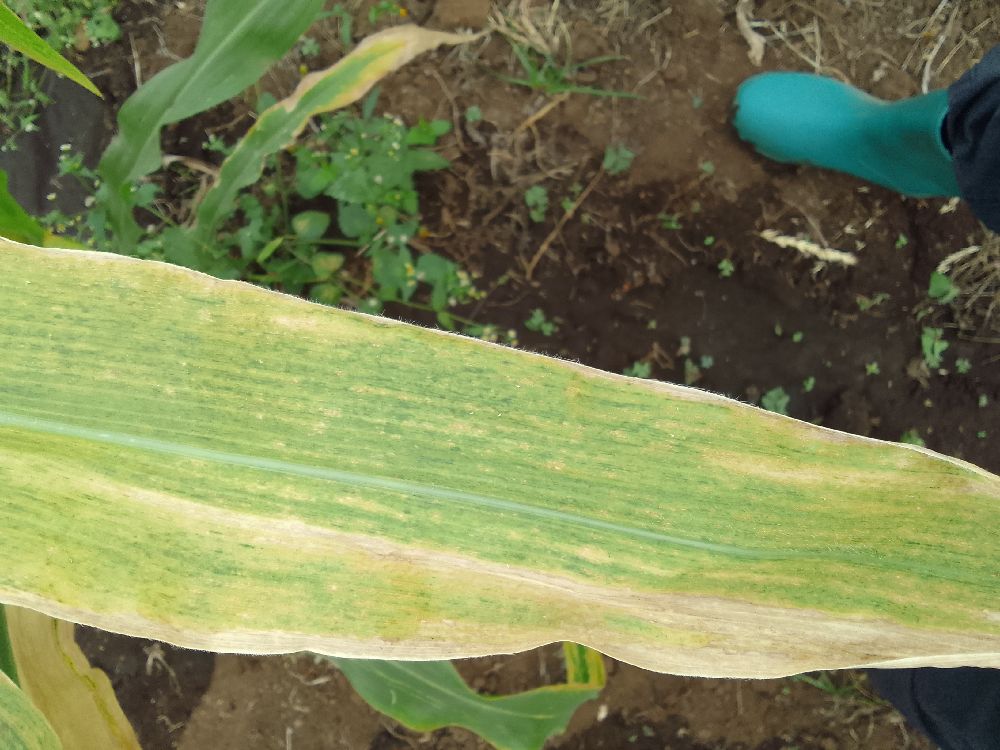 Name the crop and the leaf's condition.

maize, maize lethal necrosis
